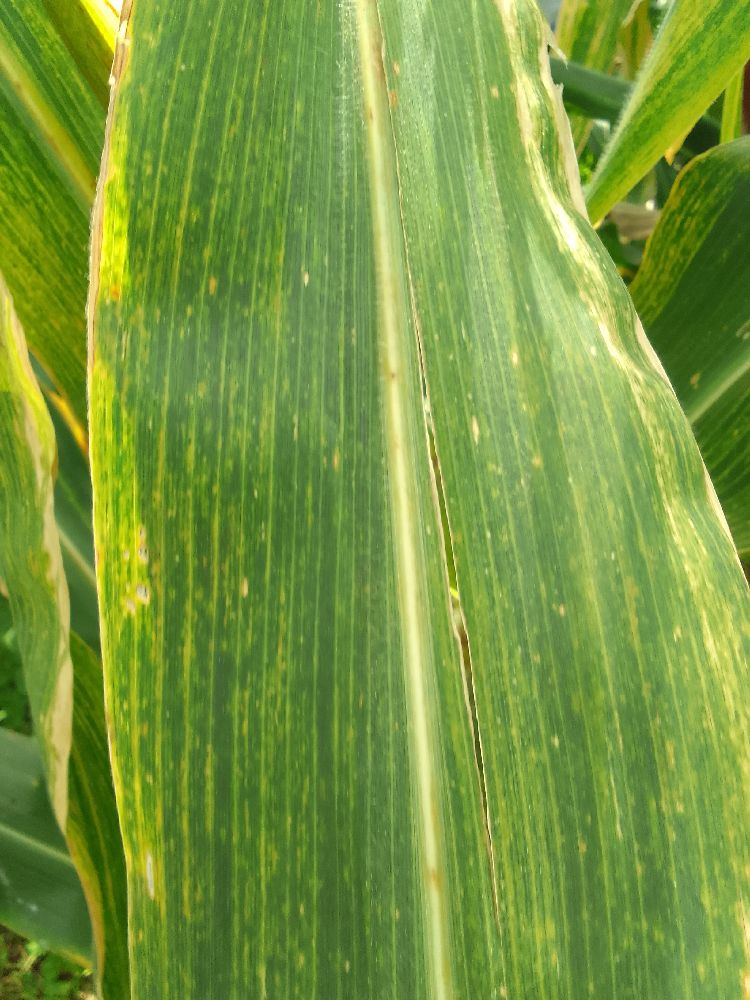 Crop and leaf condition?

maize, maize lethal necrosis
